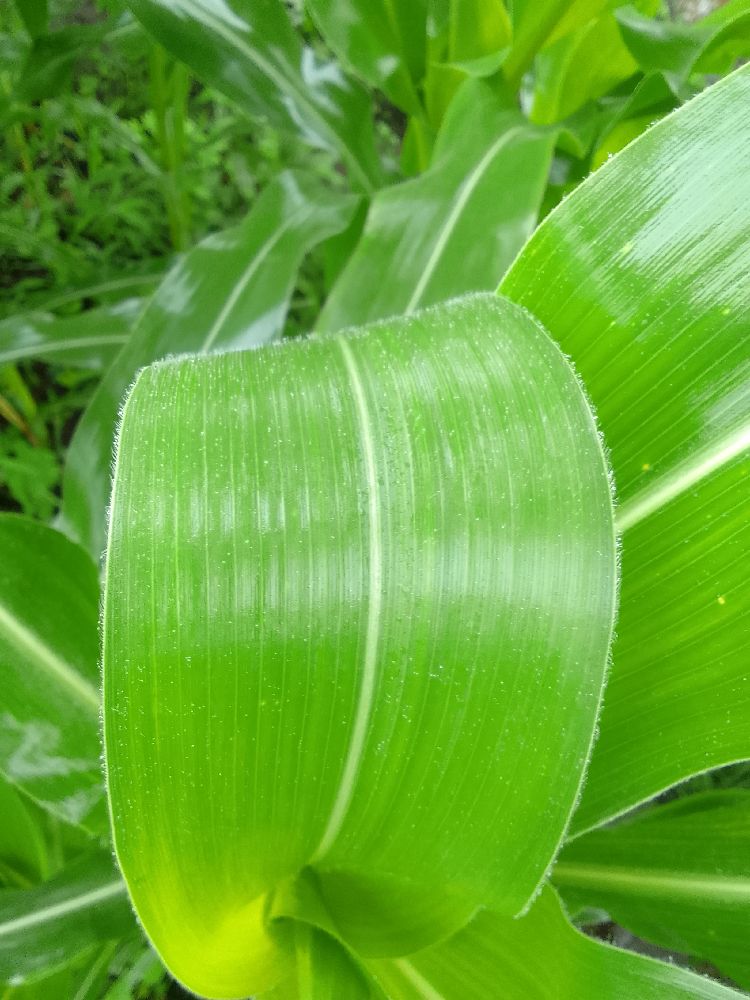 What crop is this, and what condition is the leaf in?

maize, healthy
